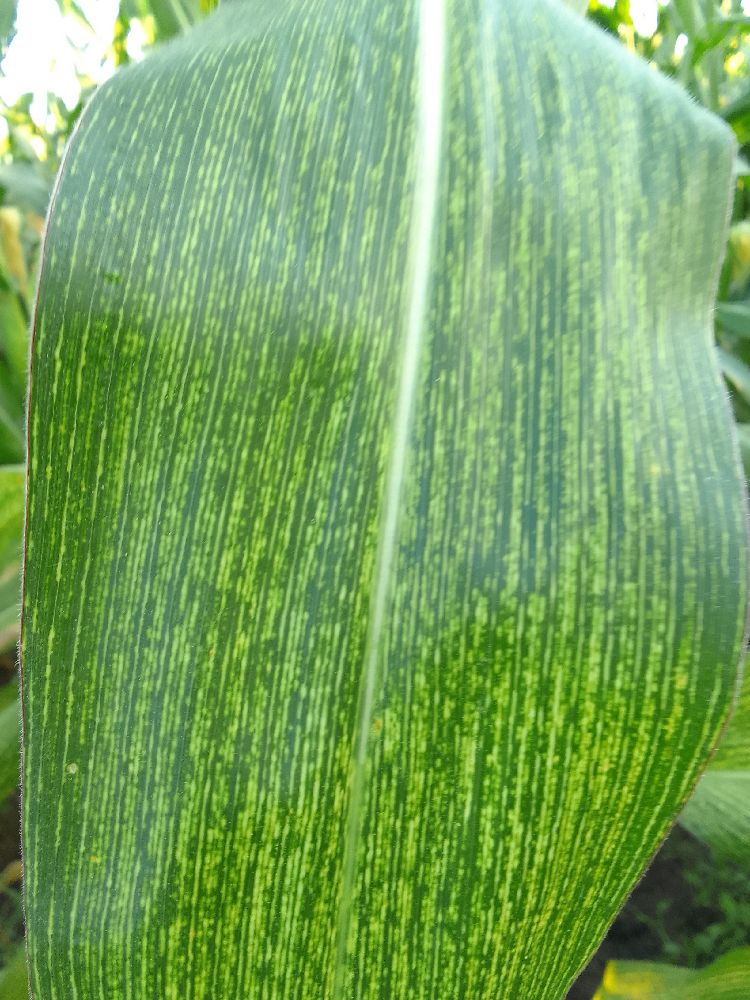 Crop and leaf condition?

maize, maize streak virus
